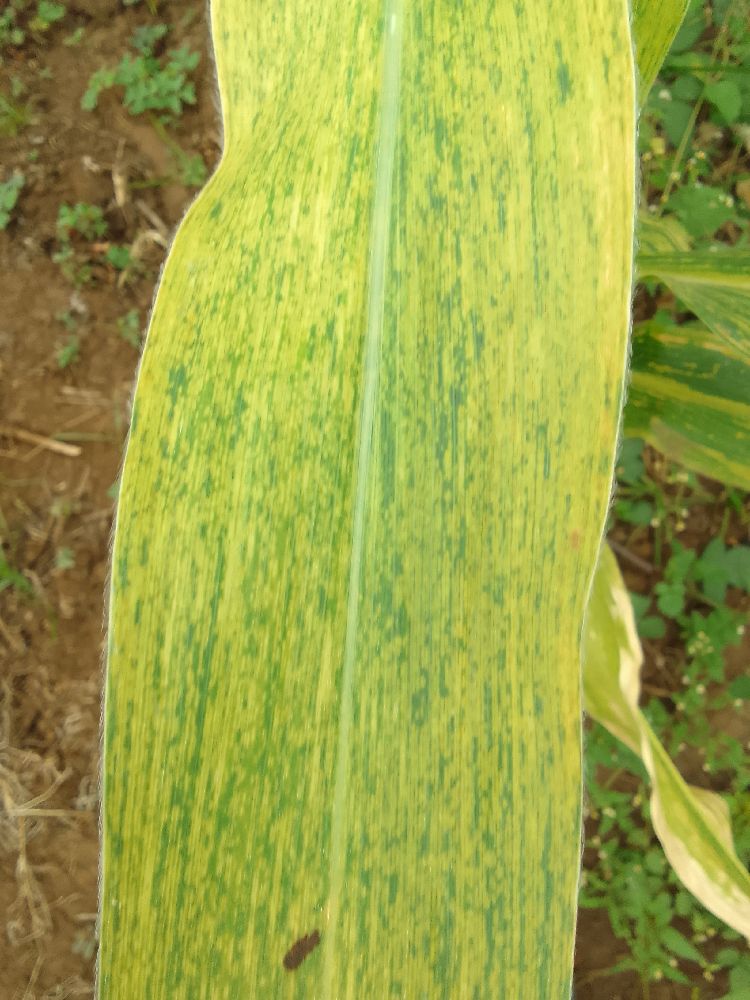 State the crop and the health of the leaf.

maize, maize lethal necrosis
